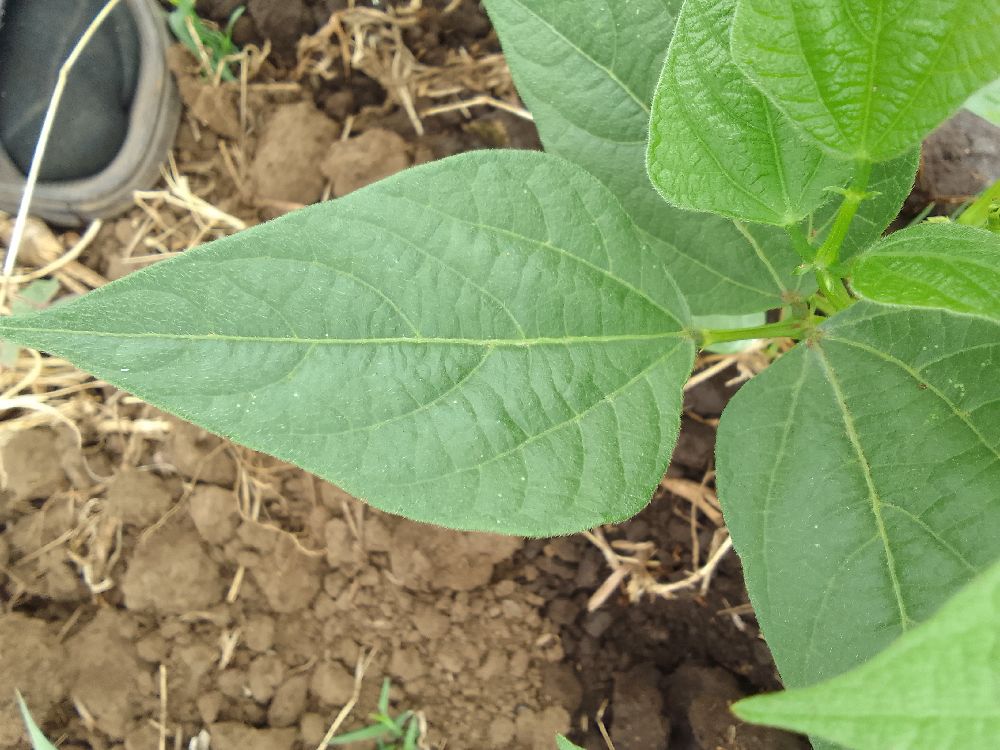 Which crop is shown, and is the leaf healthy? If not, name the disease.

common bean, healthy
